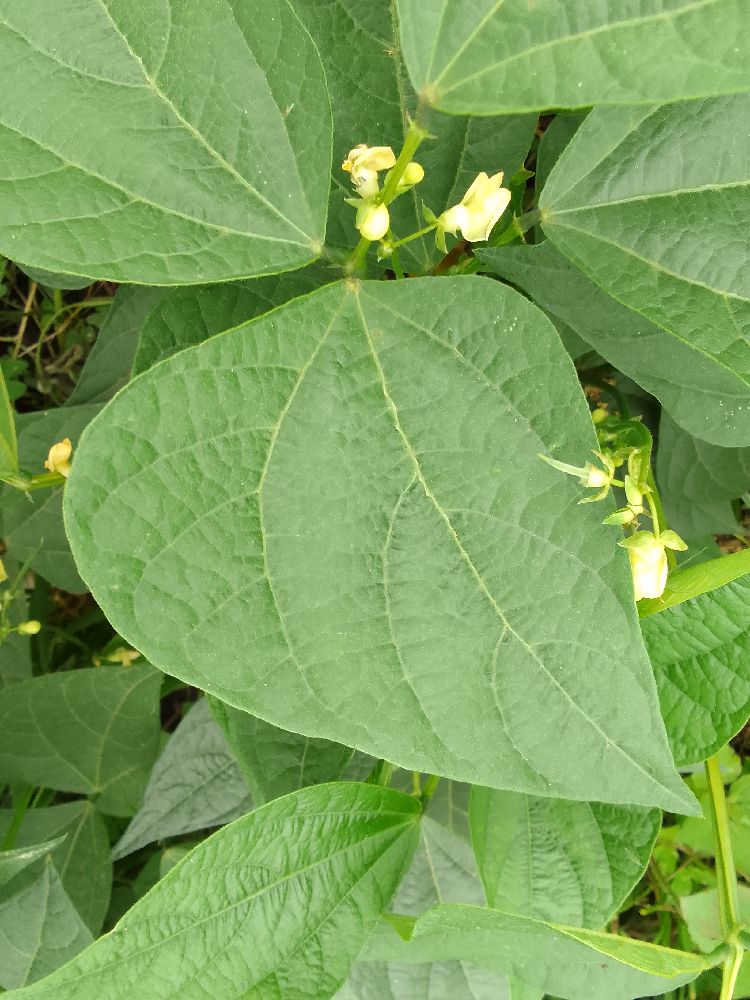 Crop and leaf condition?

common bean, healthy
